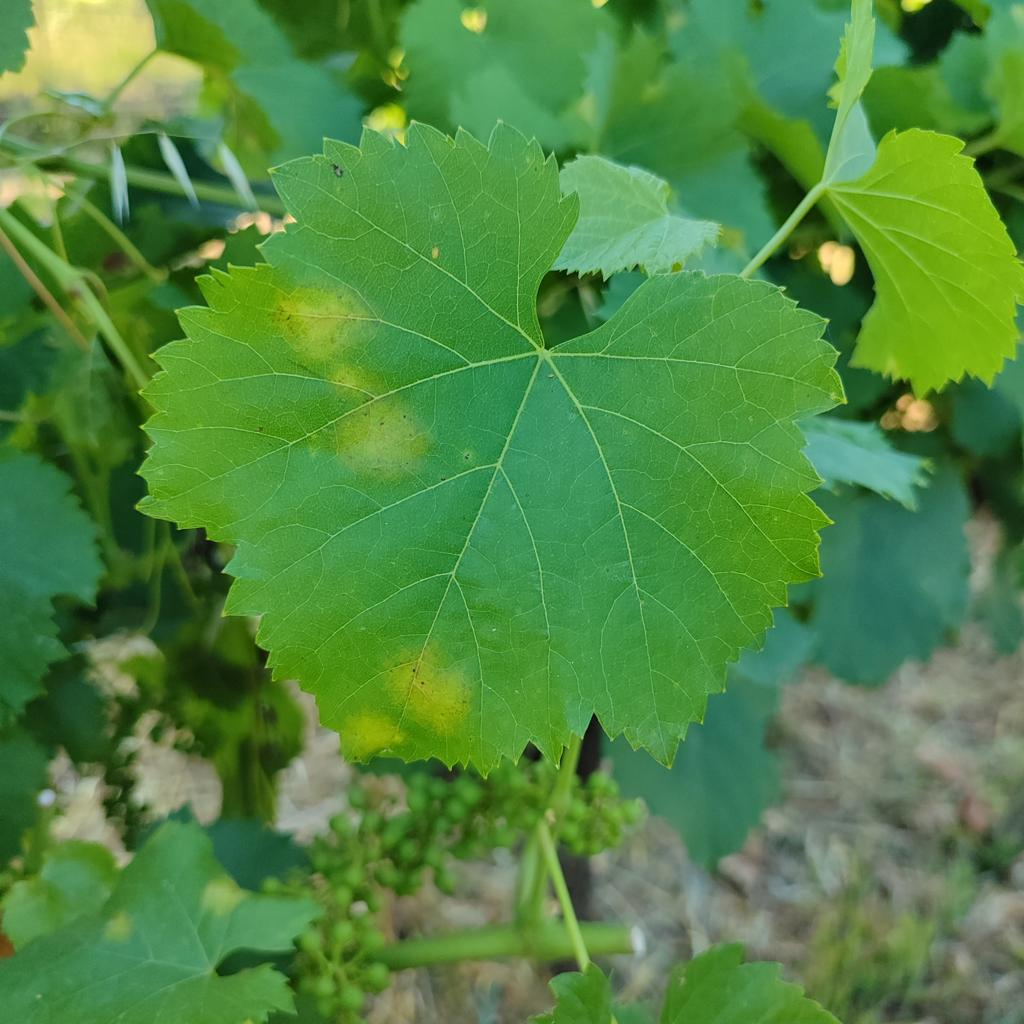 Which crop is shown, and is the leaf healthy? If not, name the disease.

grapevine, downy mildew
